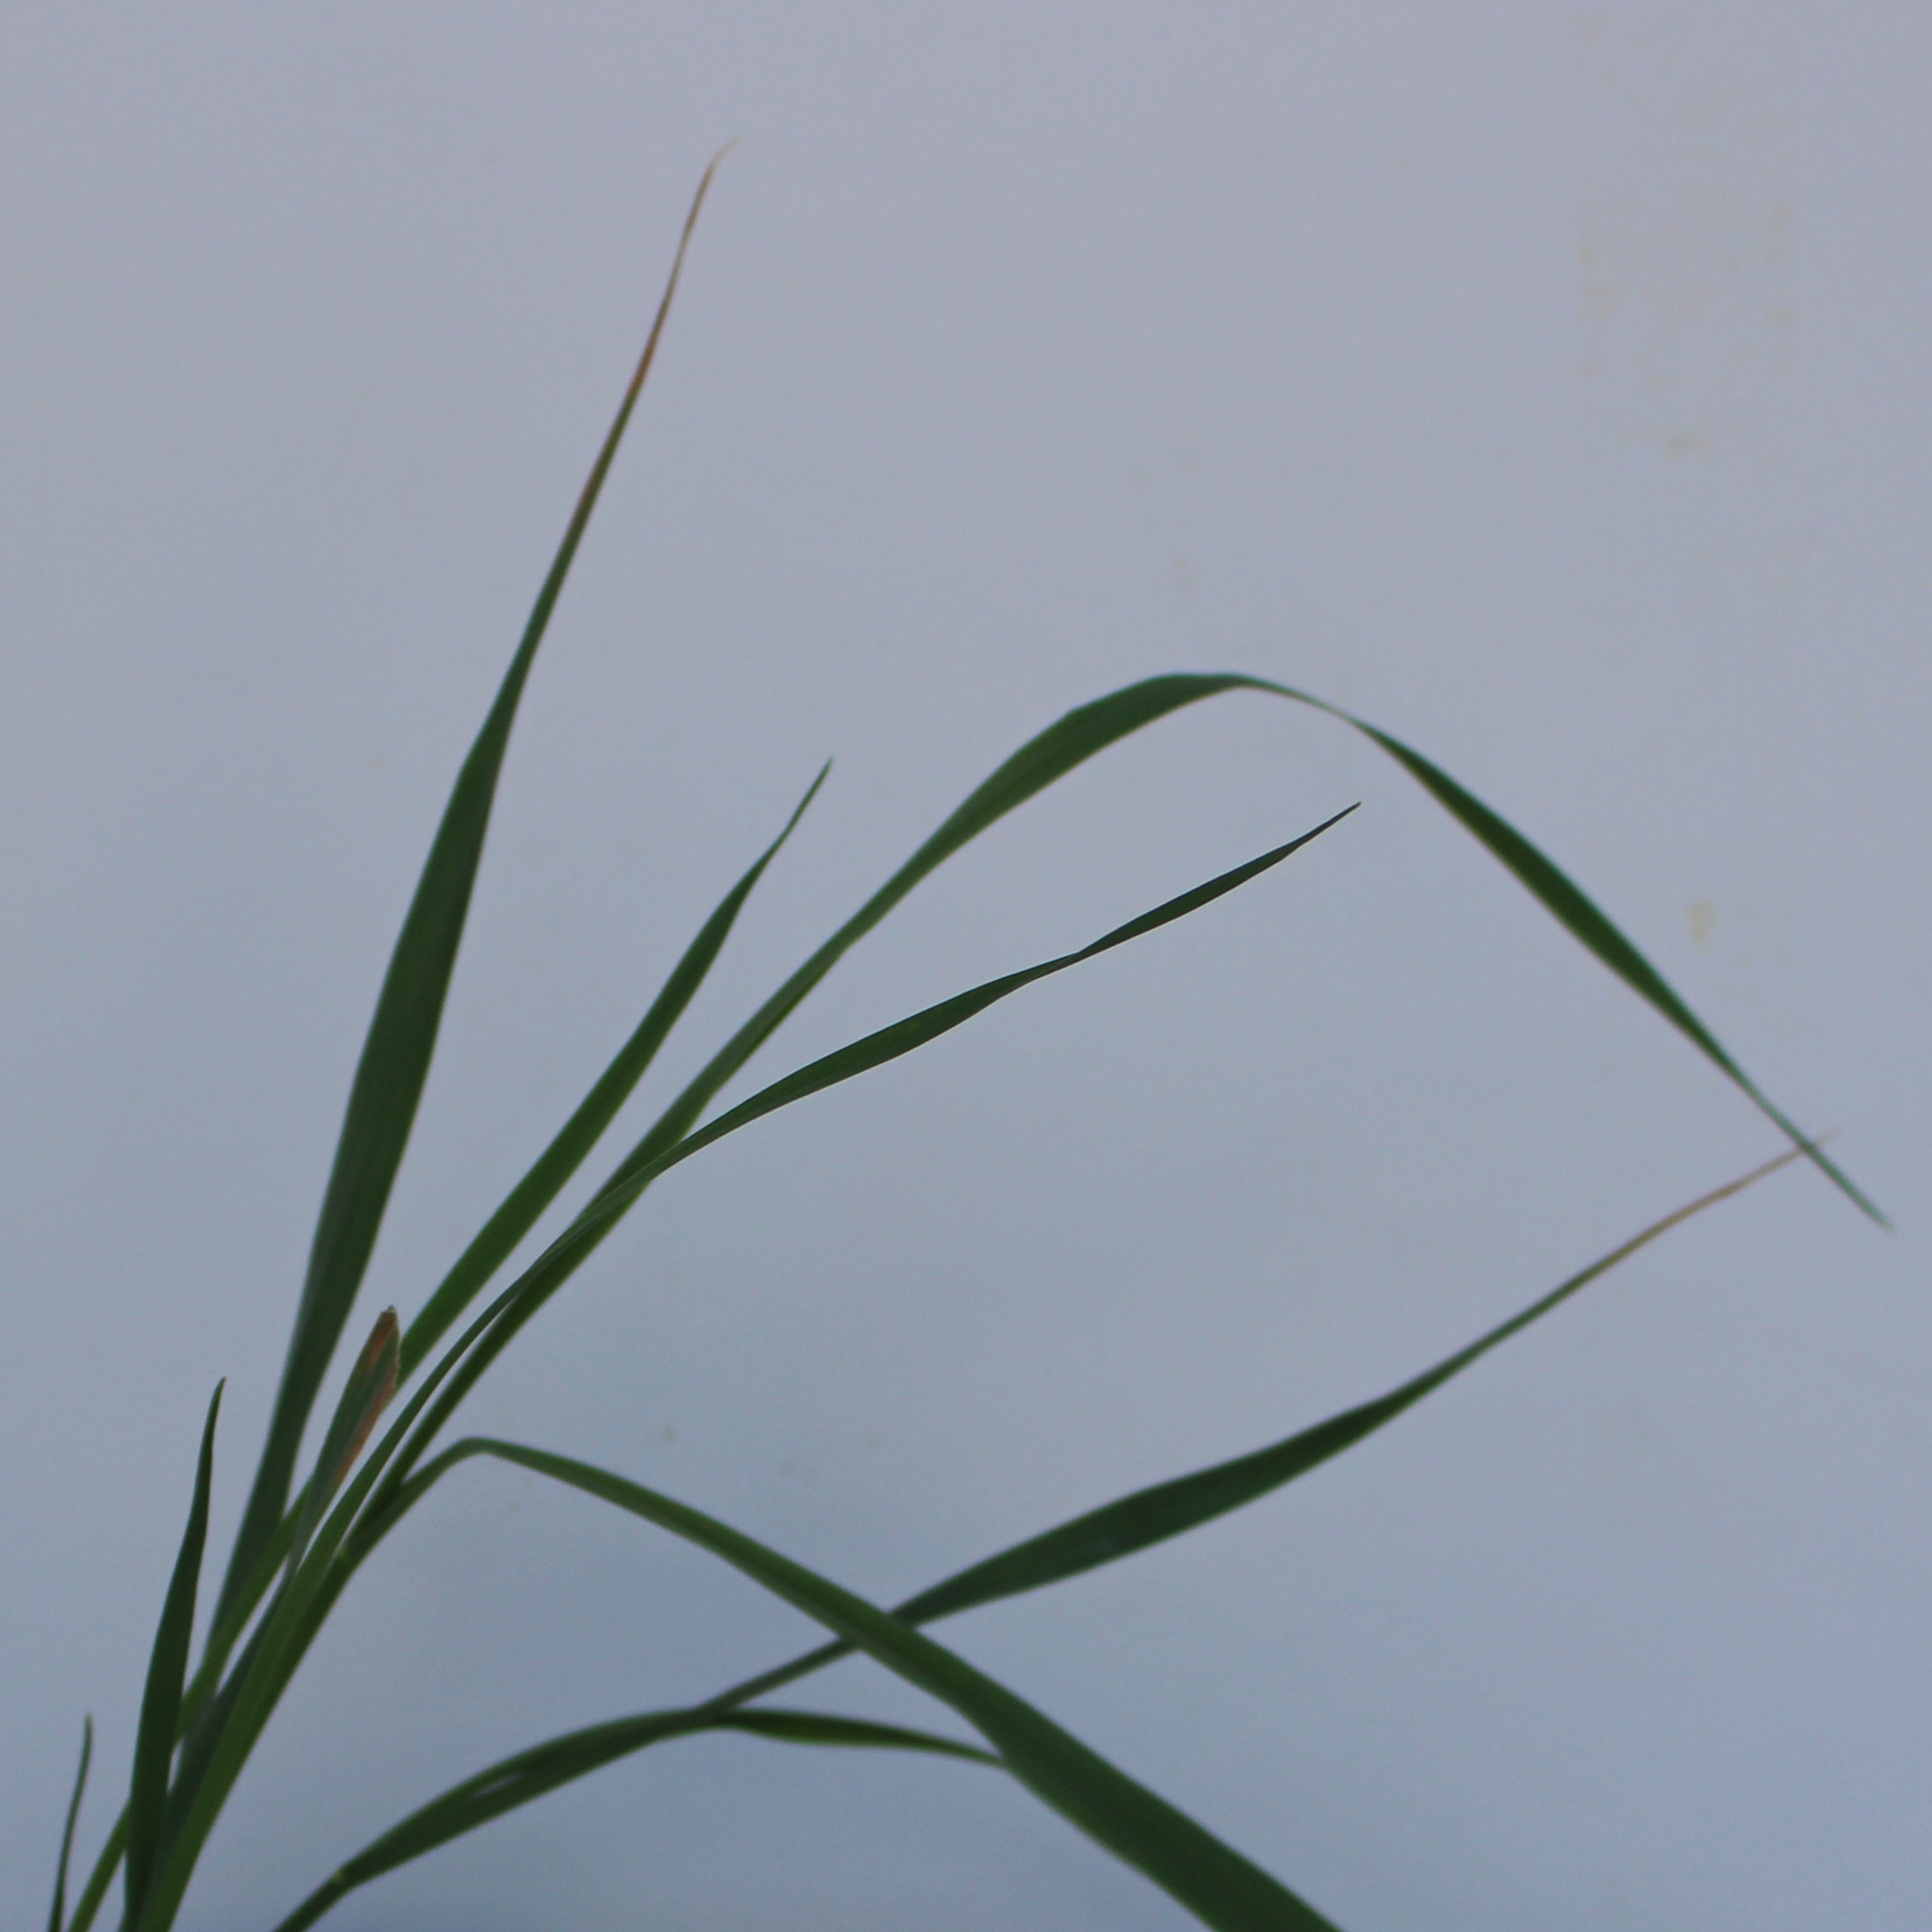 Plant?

Avena sterilis
